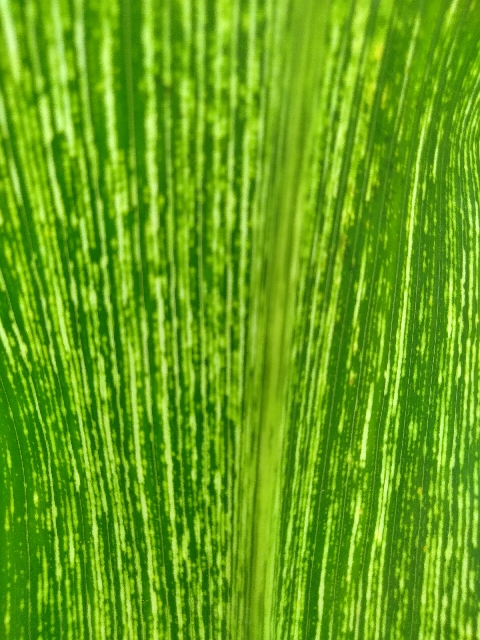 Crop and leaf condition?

maize, maize streak virus
